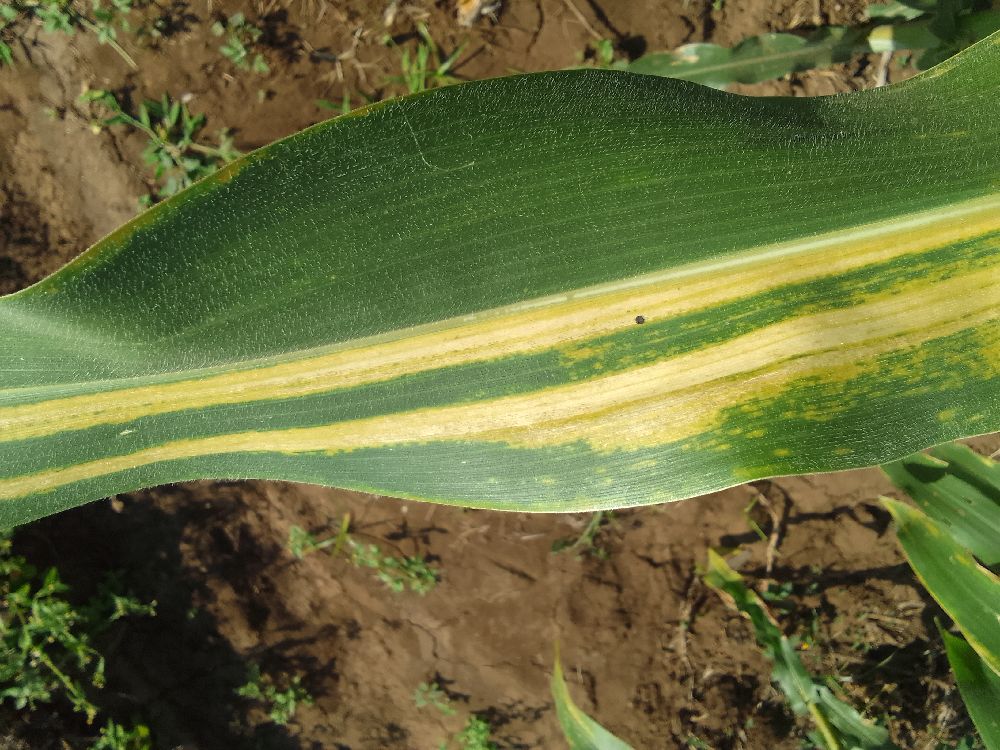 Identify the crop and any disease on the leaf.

maize, maize lethal necrosis
